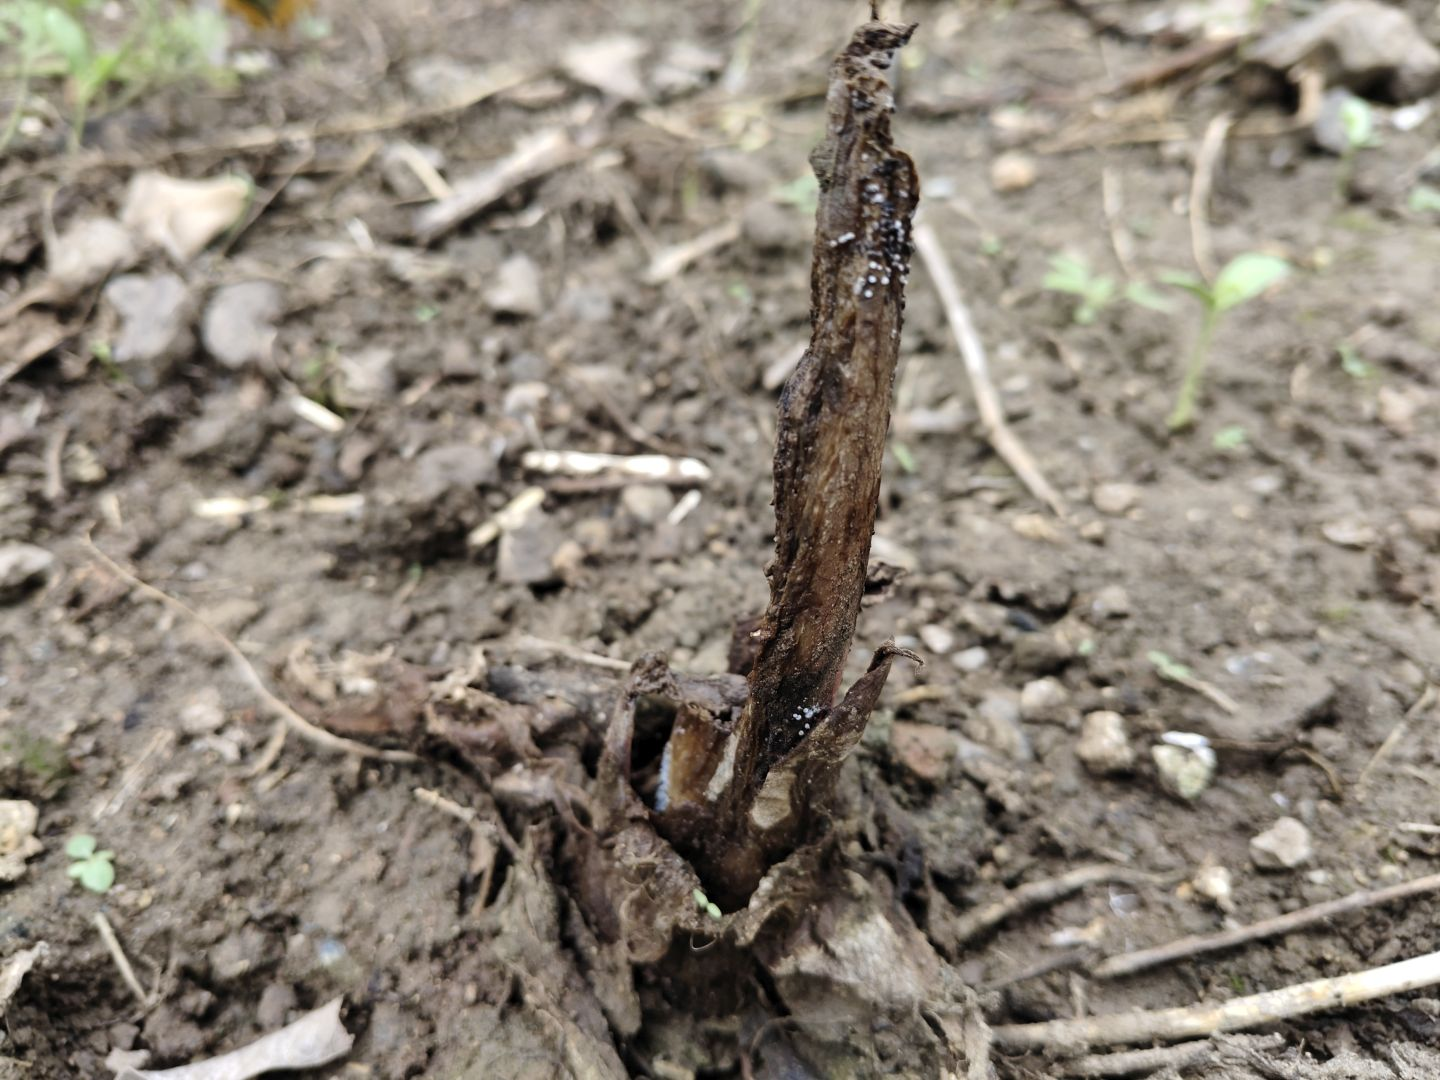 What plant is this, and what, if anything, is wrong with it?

taro, root rot
